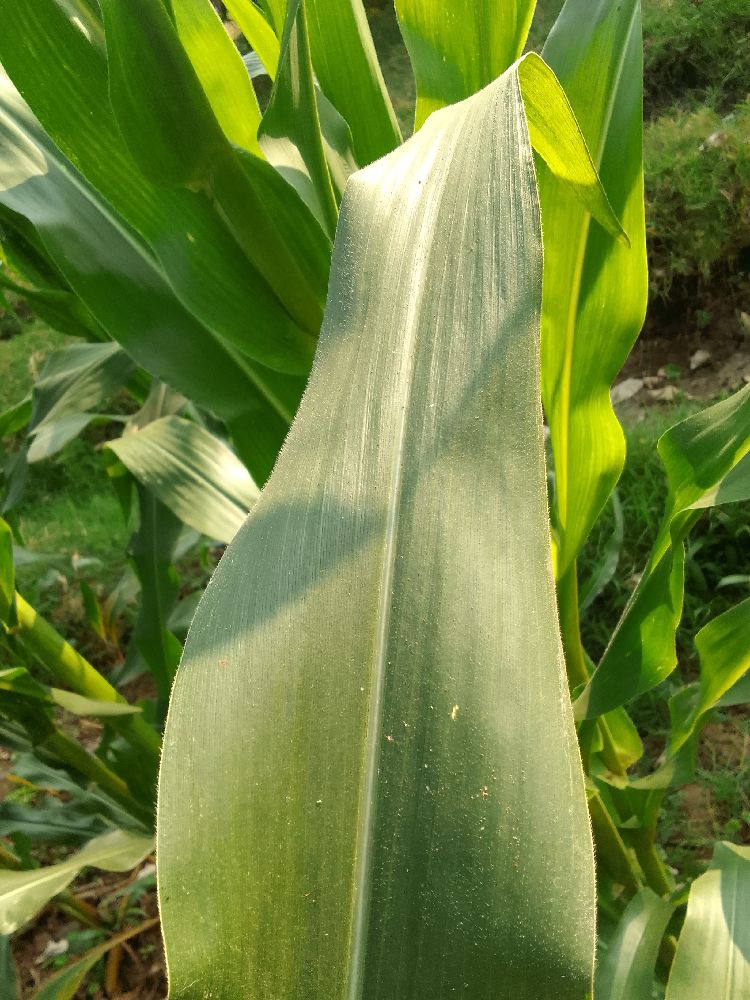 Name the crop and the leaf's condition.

maize, healthy
